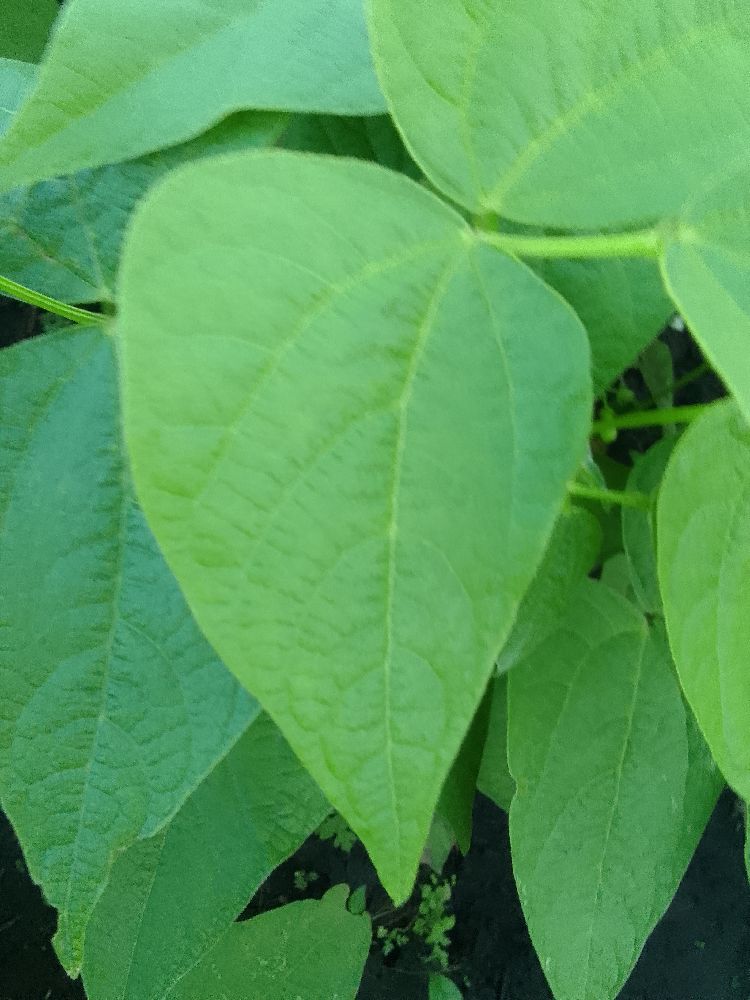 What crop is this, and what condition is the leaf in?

common bean, healthy
